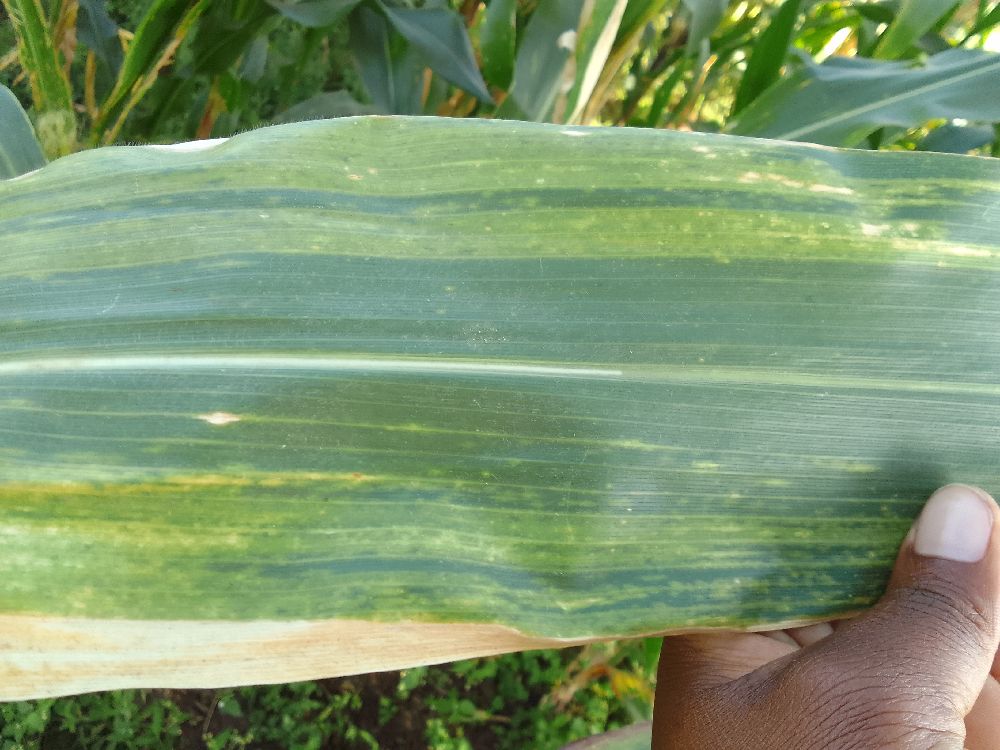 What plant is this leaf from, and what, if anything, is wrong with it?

maize, maize lethal necrosis
